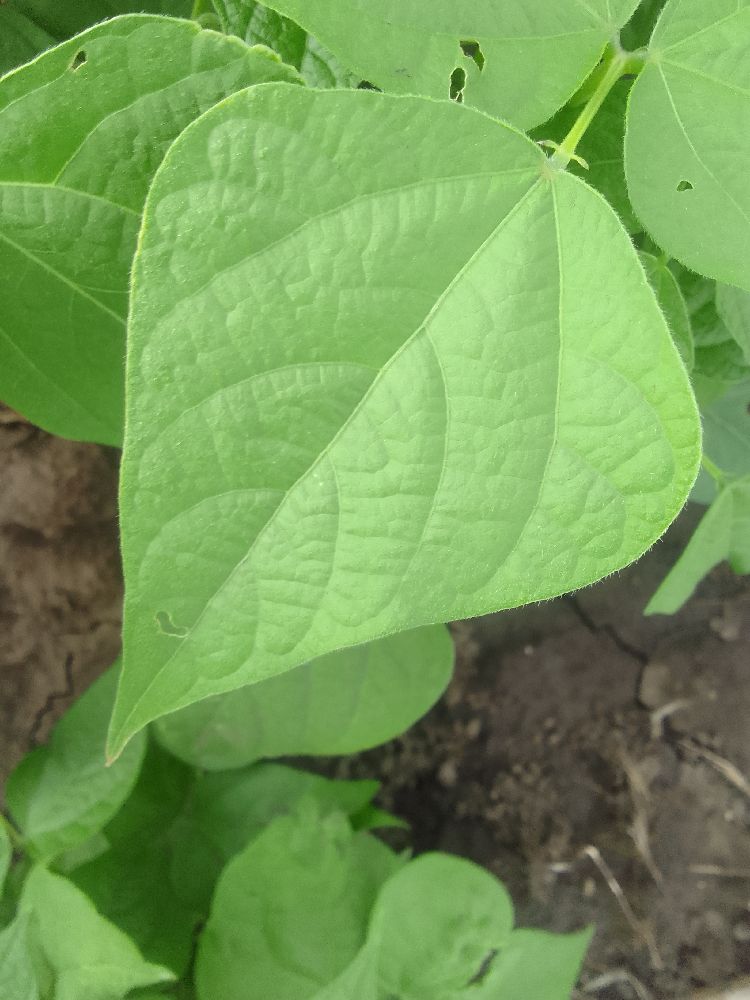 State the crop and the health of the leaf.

common bean, healthy
